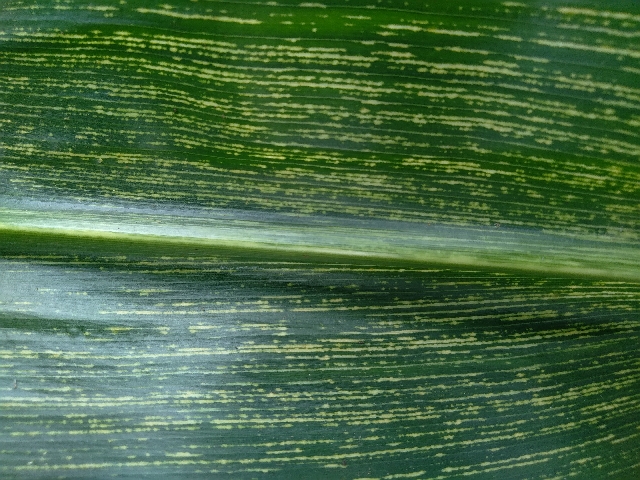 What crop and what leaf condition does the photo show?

maize, maize streak virus
